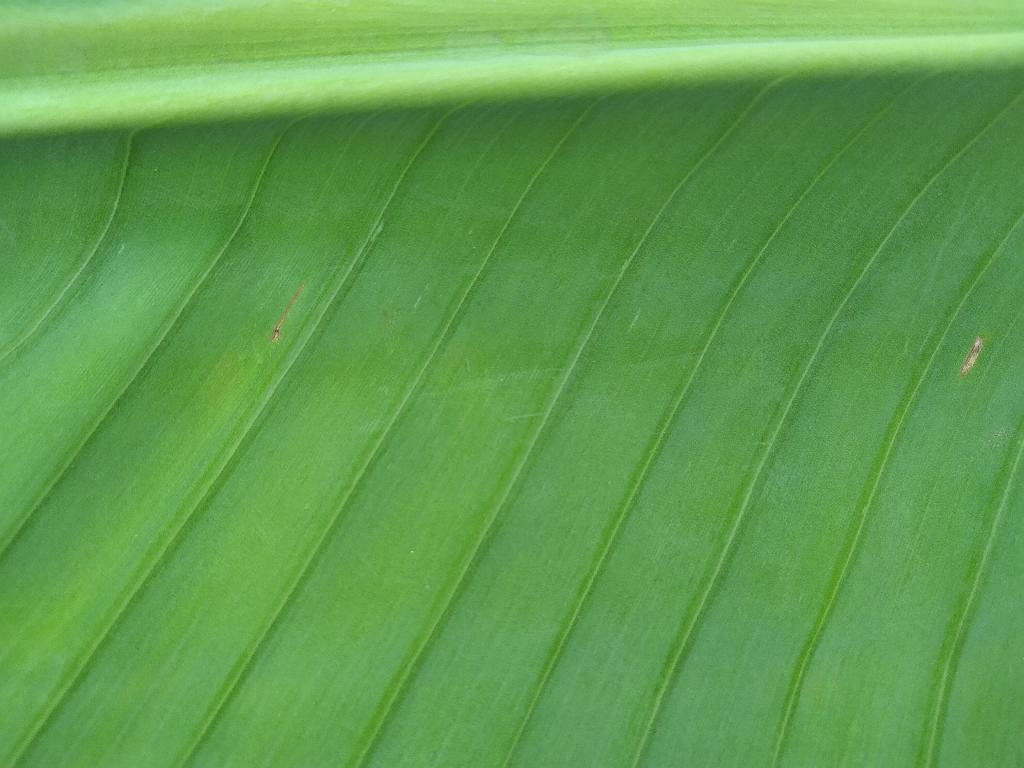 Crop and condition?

banana, healthy
